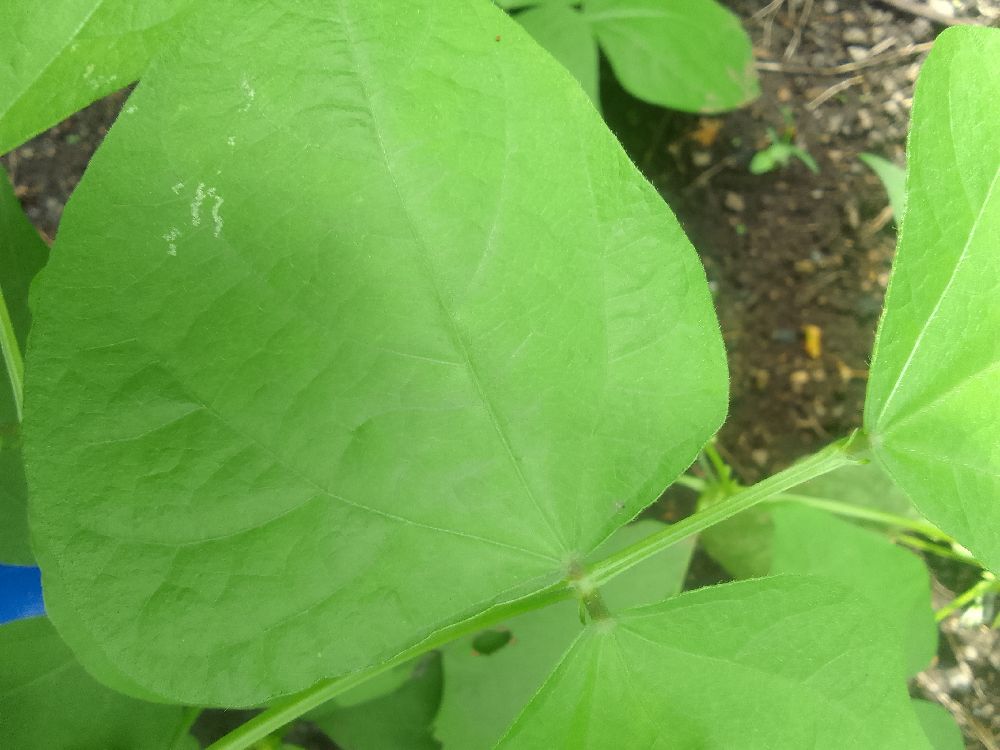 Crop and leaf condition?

common bean, healthy
